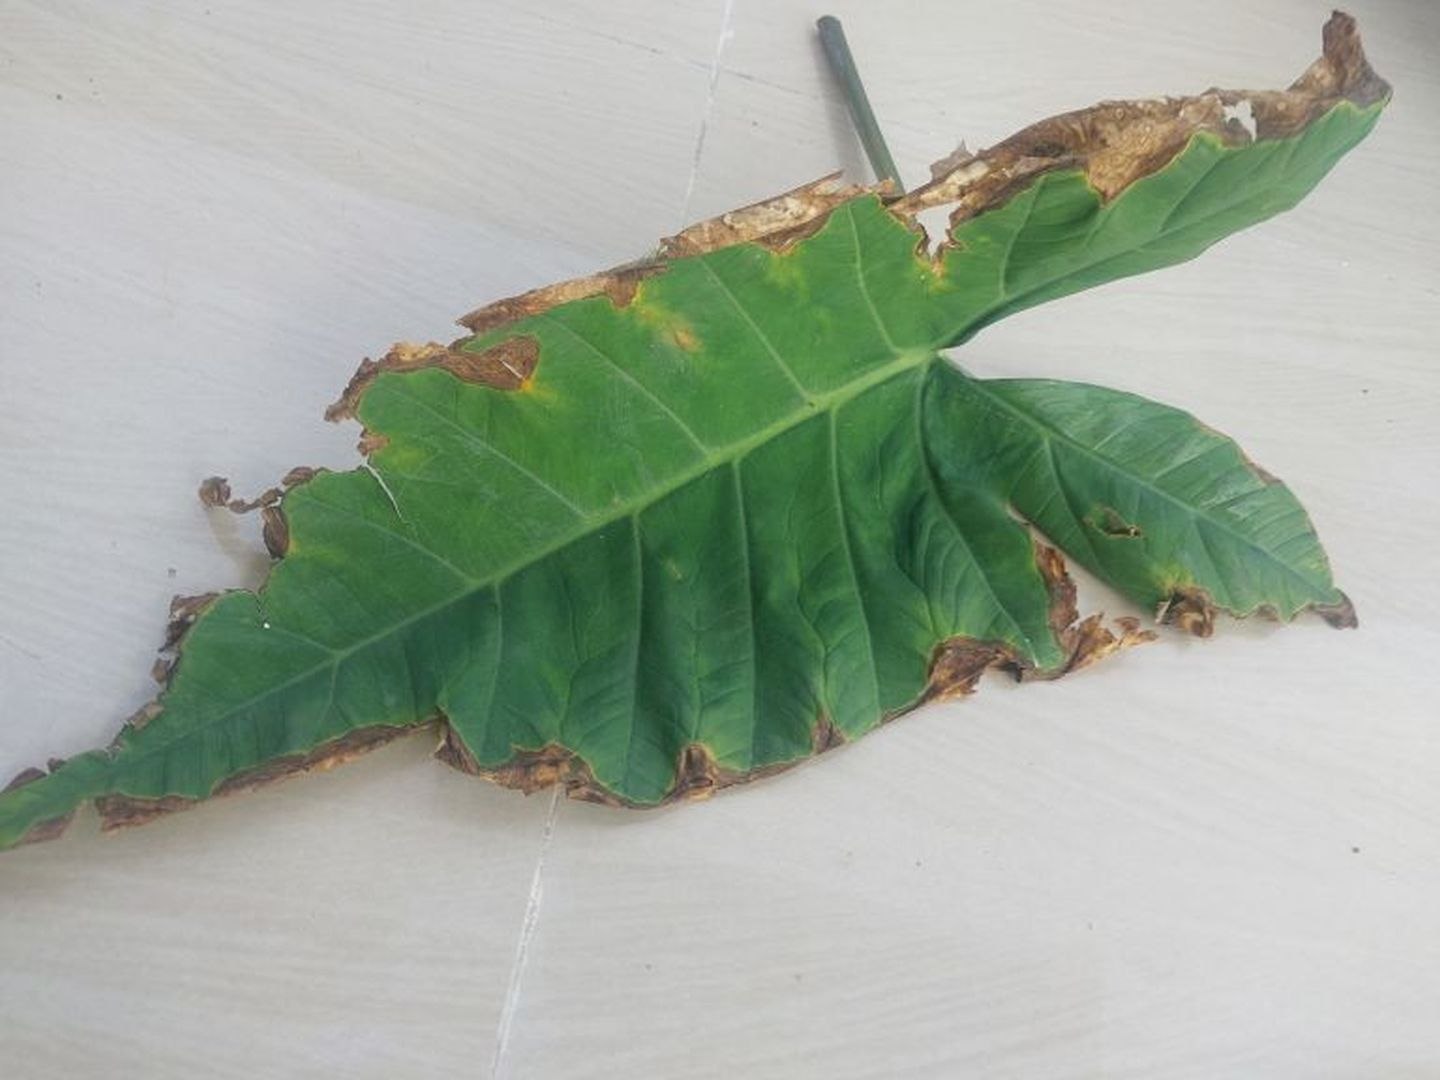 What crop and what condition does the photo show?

taro, leaf blight
